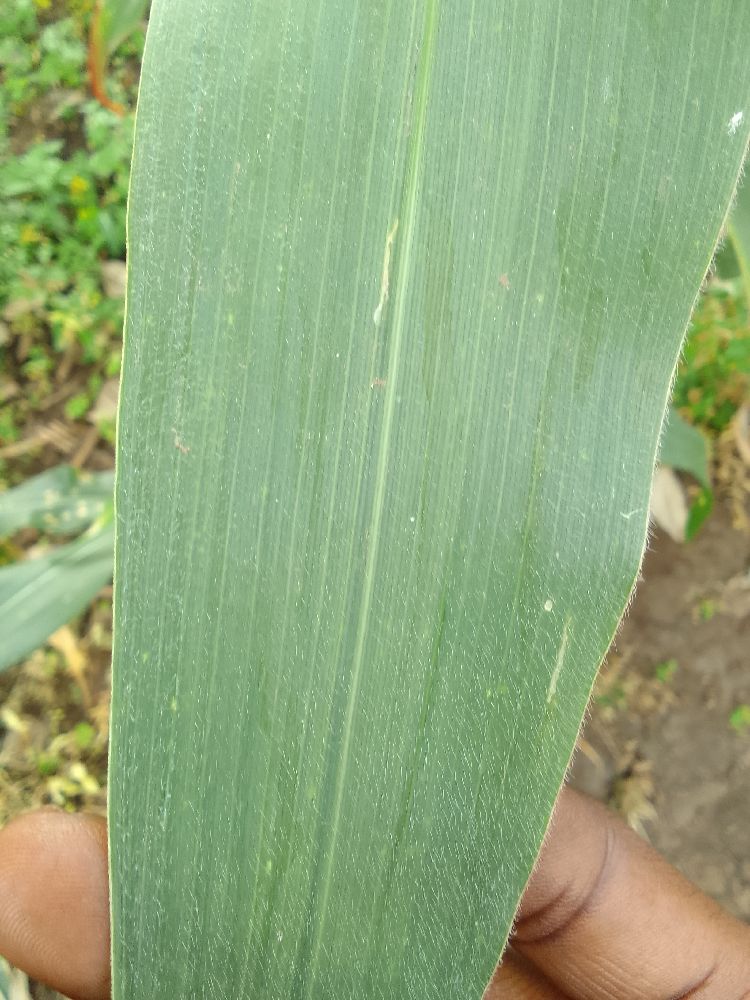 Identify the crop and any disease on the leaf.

maize, healthy
